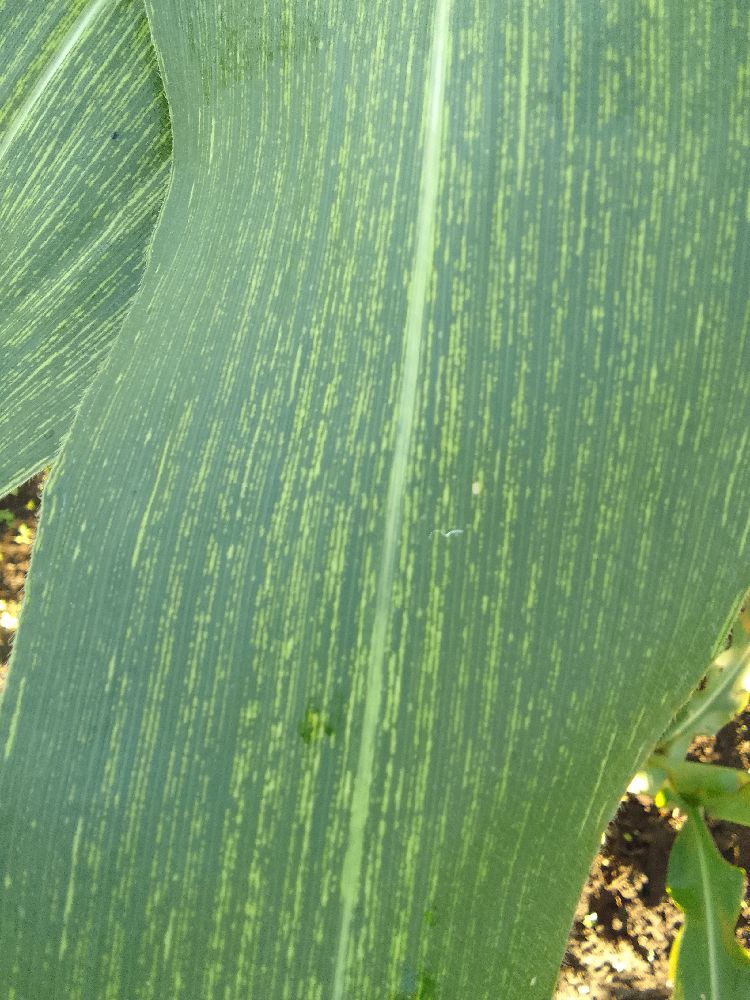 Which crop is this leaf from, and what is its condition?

maize, maize streak virus
